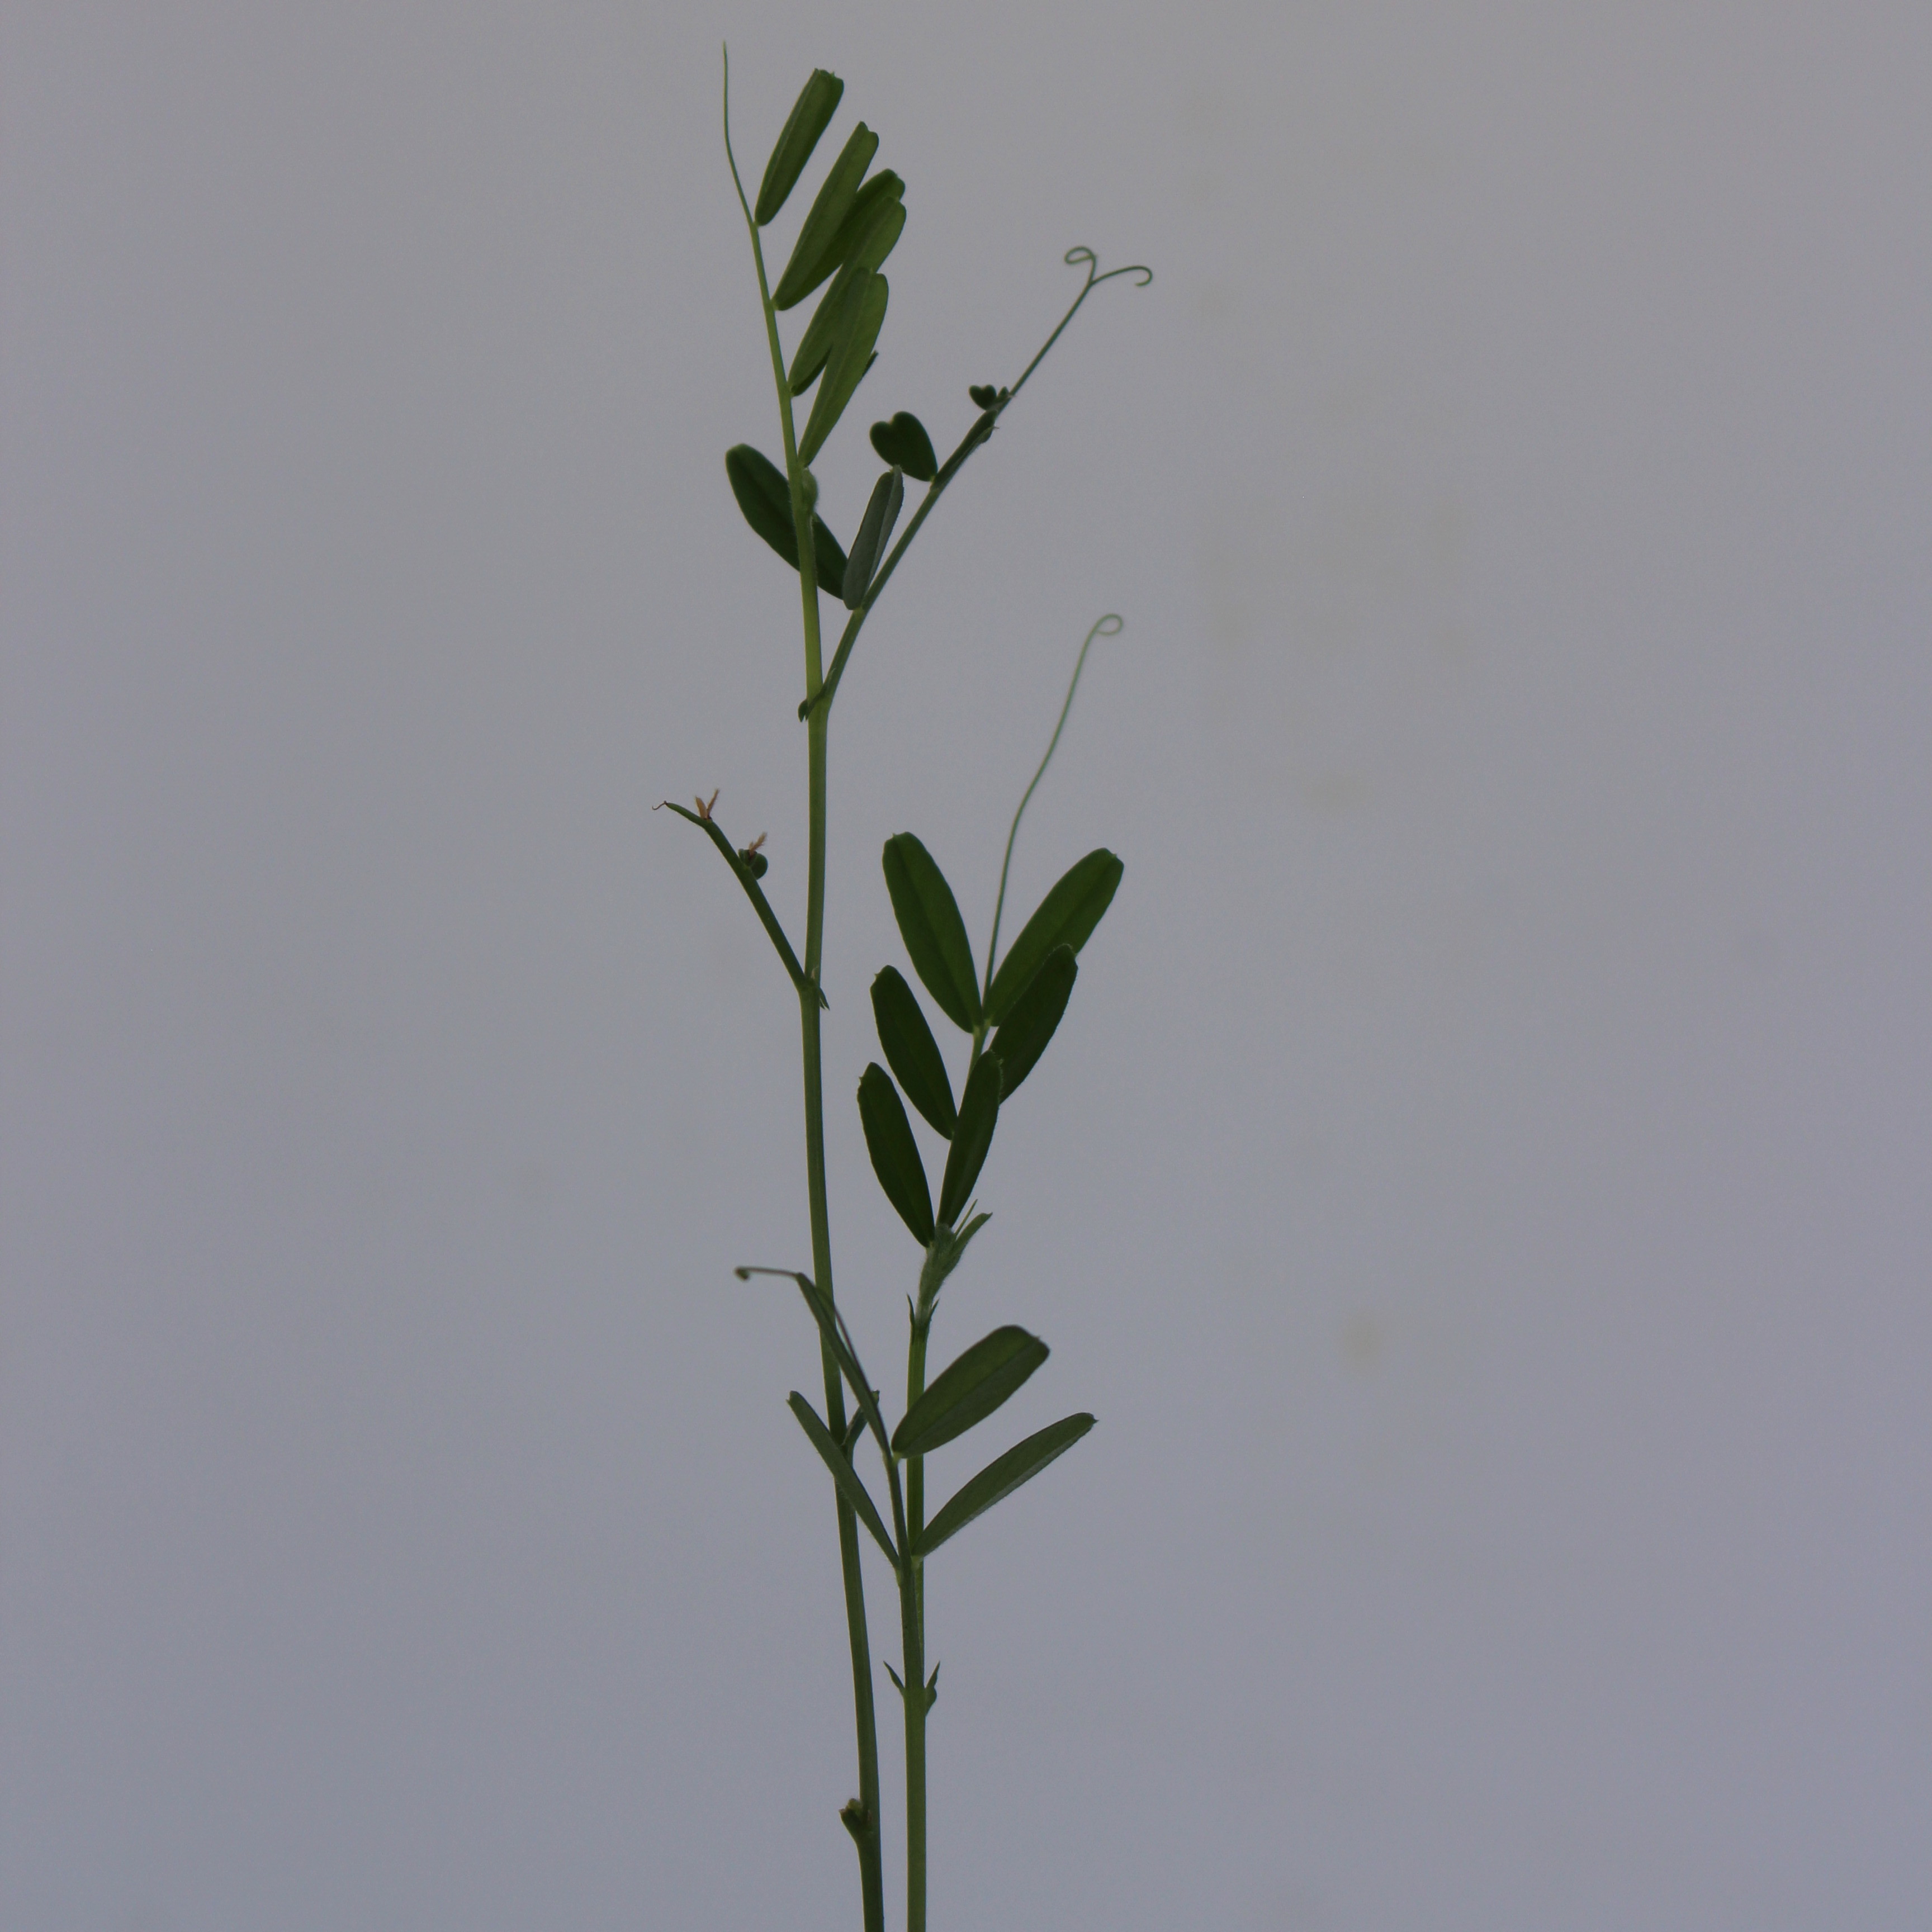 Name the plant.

Vicia sativa
